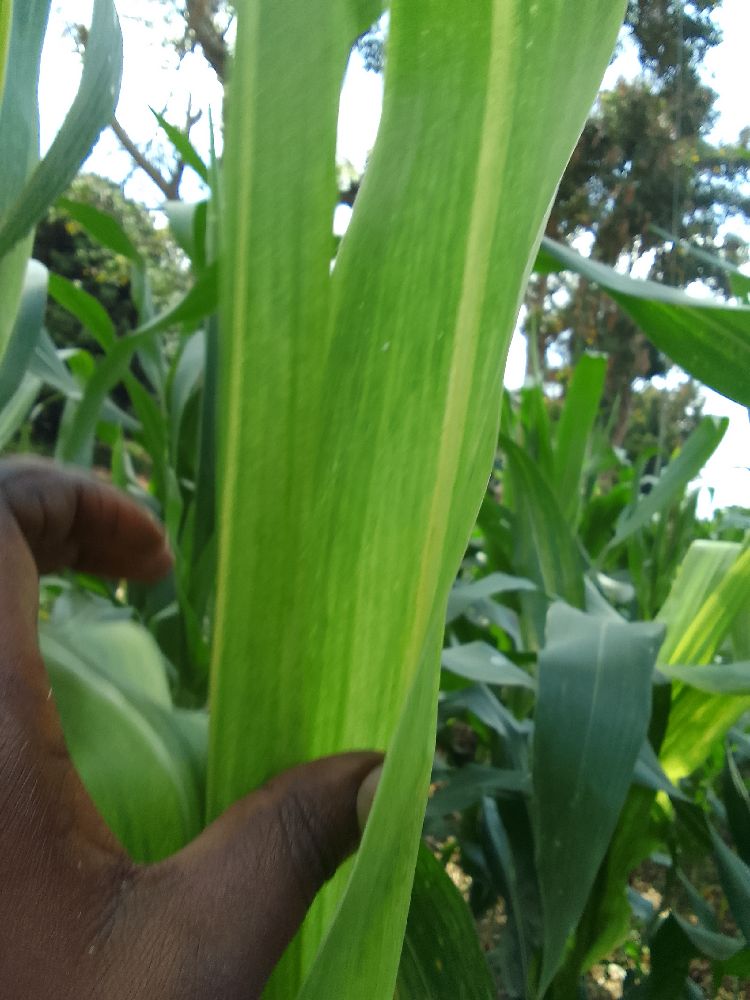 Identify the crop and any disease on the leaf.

maize, maize lethal necrosis
